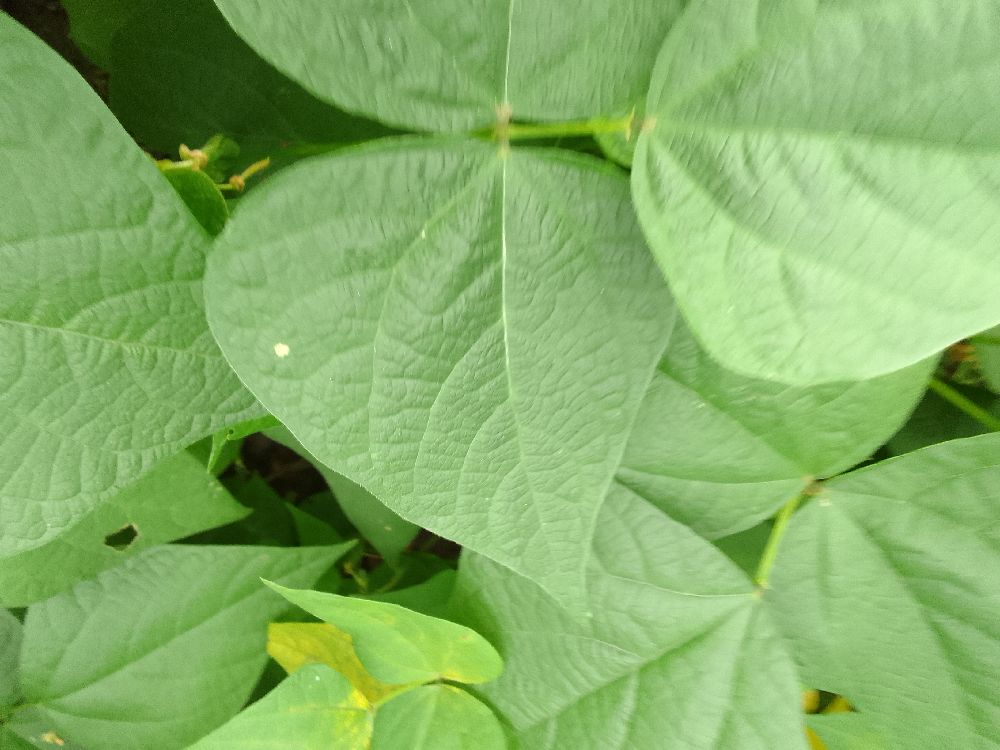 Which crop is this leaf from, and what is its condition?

common bean, healthy
